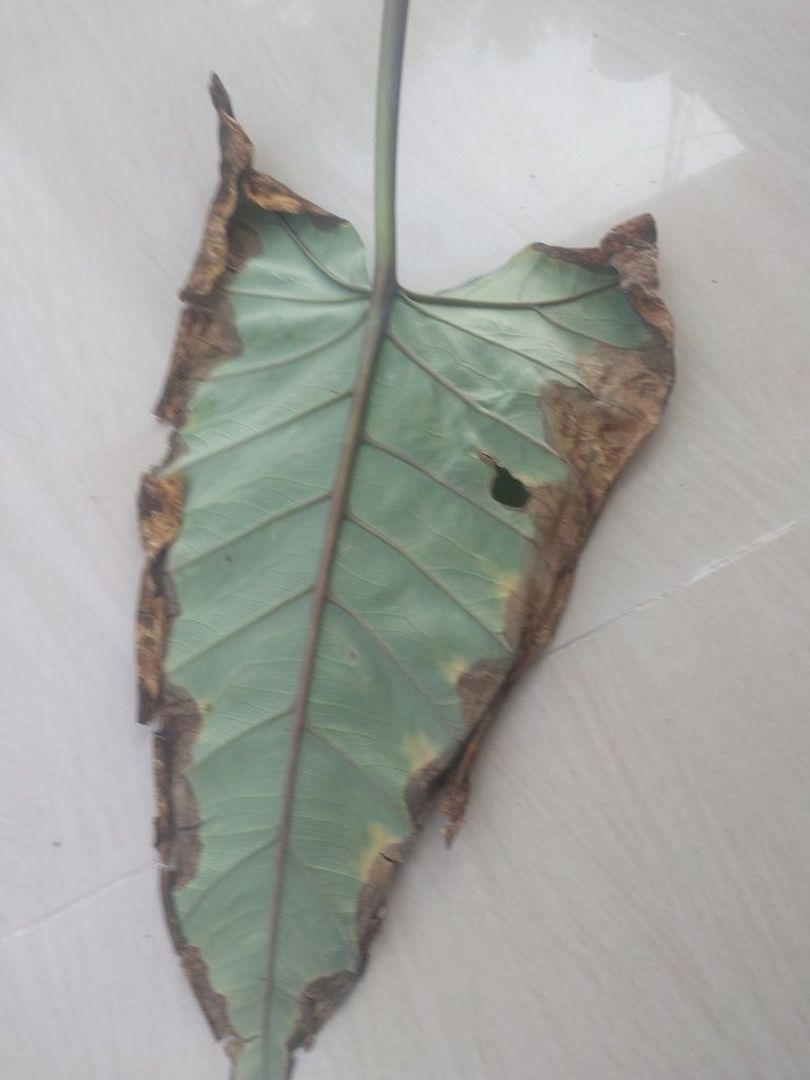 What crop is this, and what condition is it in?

taro, leaf blight
